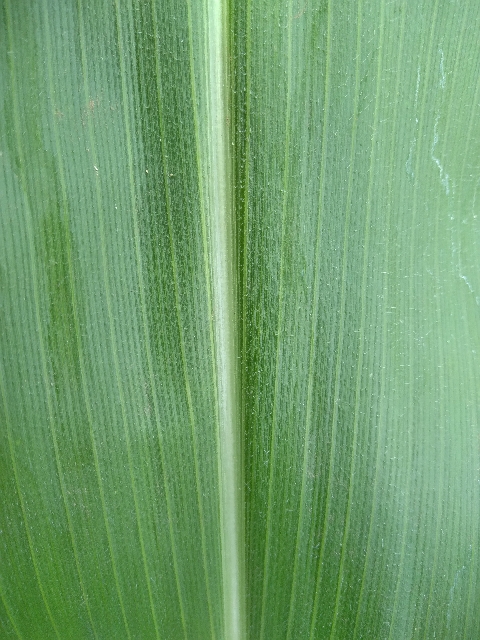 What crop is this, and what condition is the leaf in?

maize, healthy
